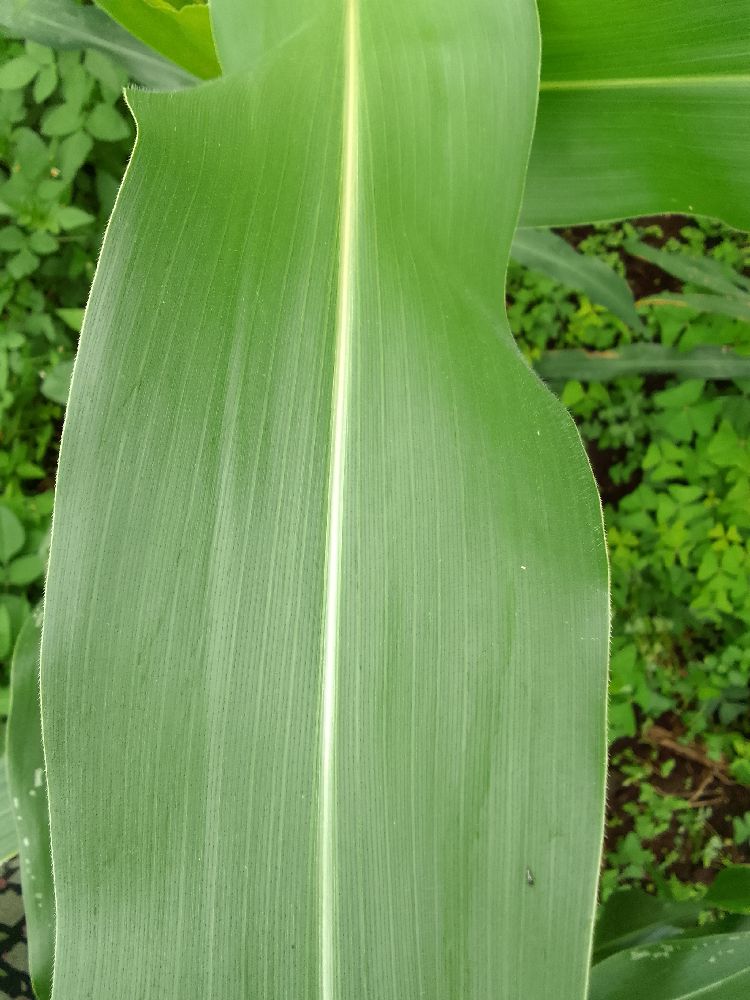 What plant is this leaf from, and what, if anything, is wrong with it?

maize, healthy
